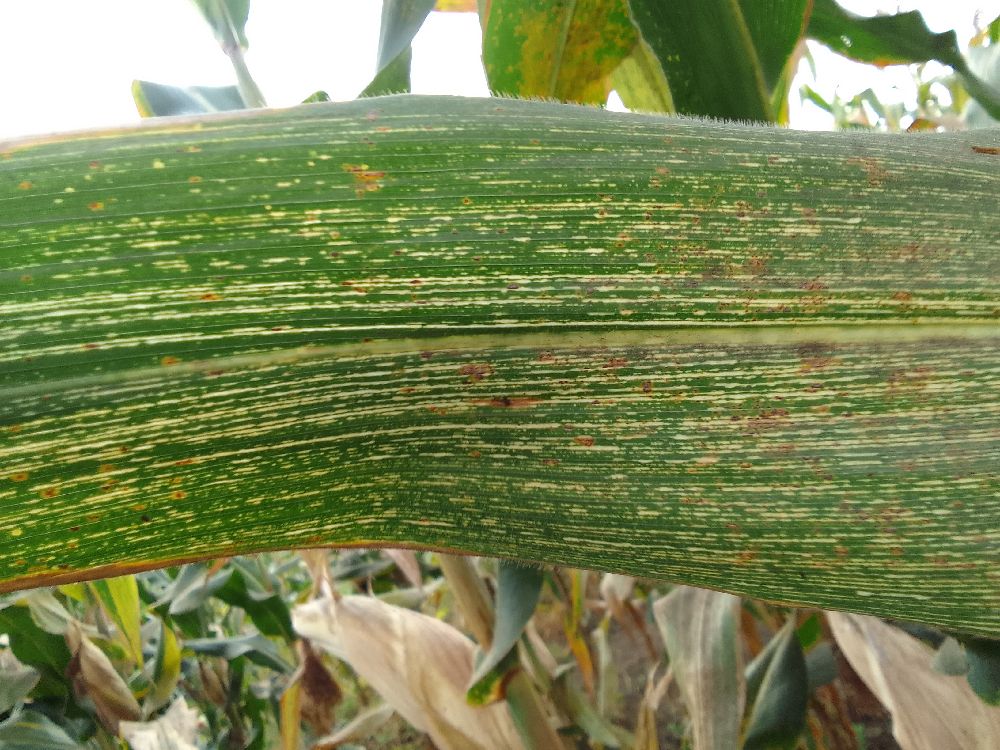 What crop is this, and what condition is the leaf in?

maize, maize streak virus
